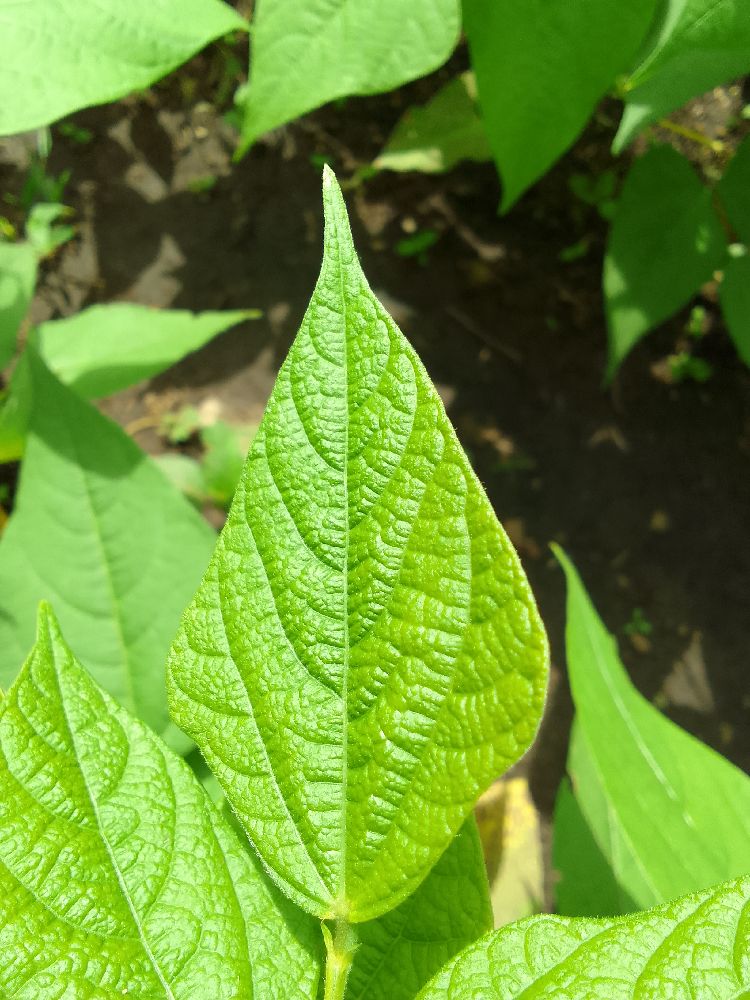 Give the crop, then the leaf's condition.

common bean, healthy
